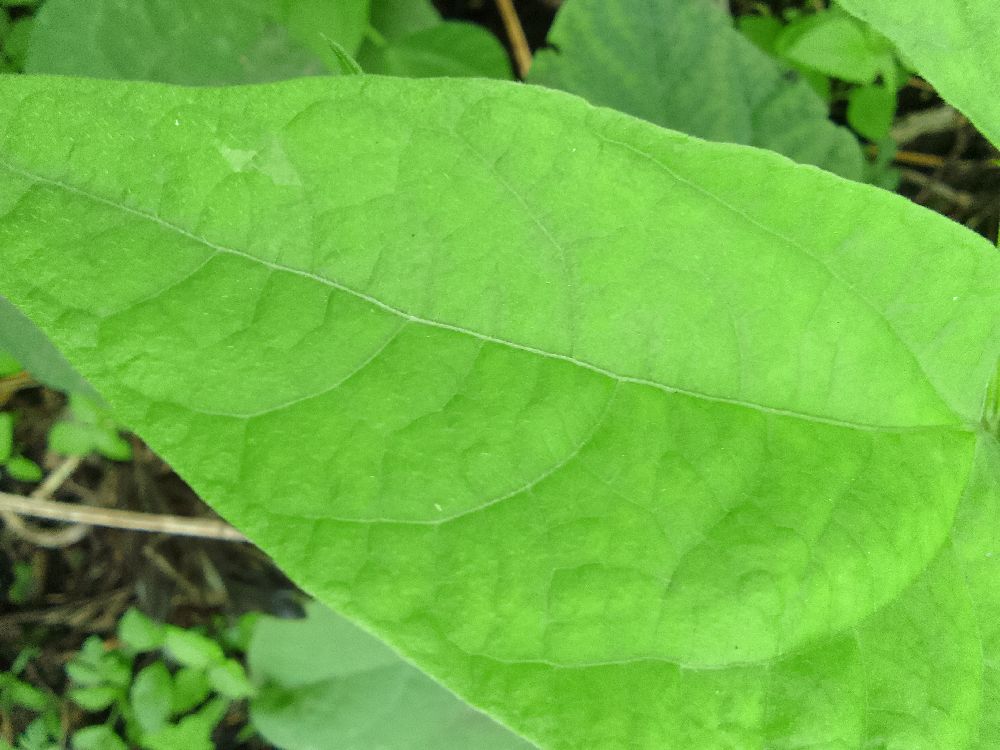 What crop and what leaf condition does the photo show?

common bean, healthy
